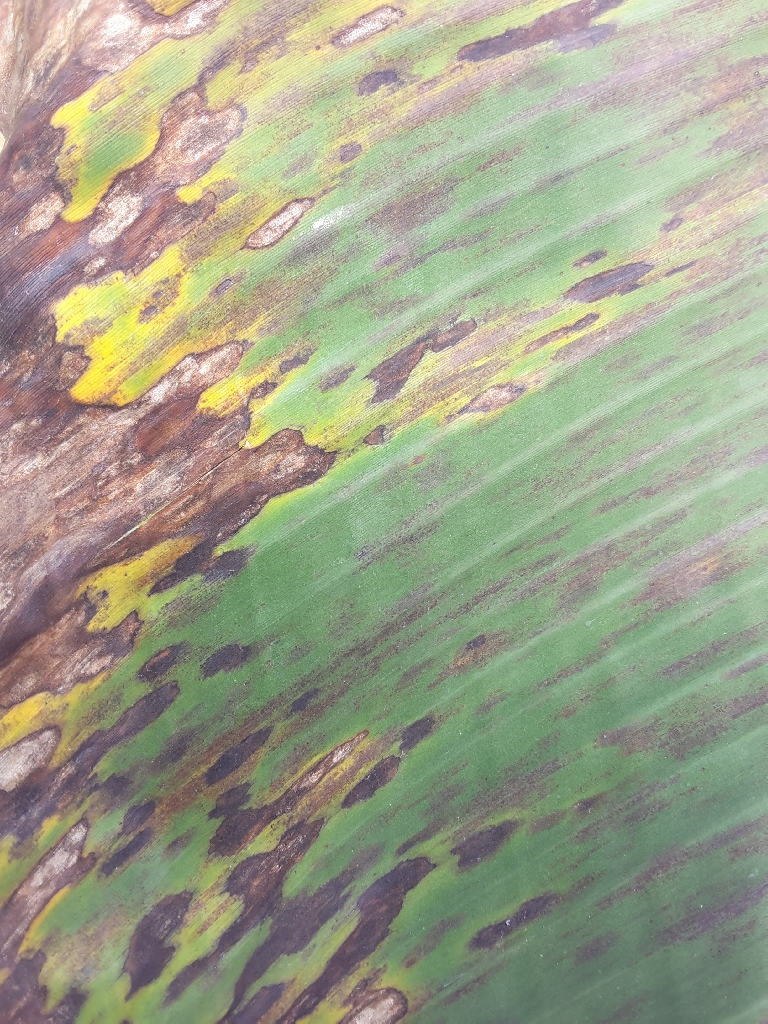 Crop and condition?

banana, black sigatoka
